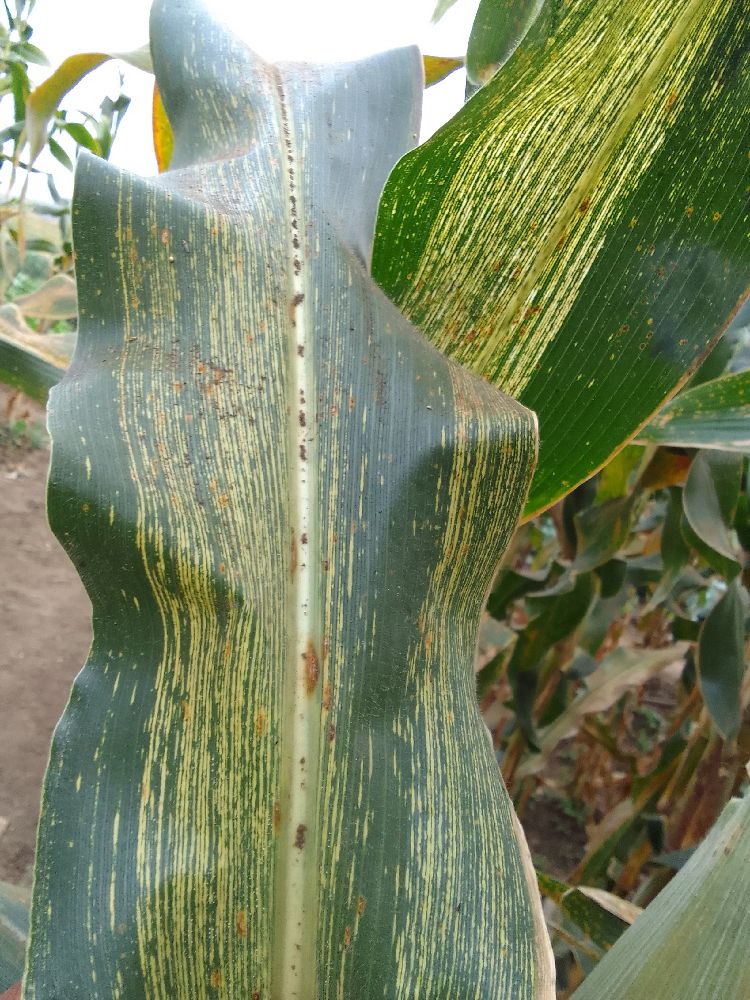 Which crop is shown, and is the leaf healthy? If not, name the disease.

maize, maize streak virus
